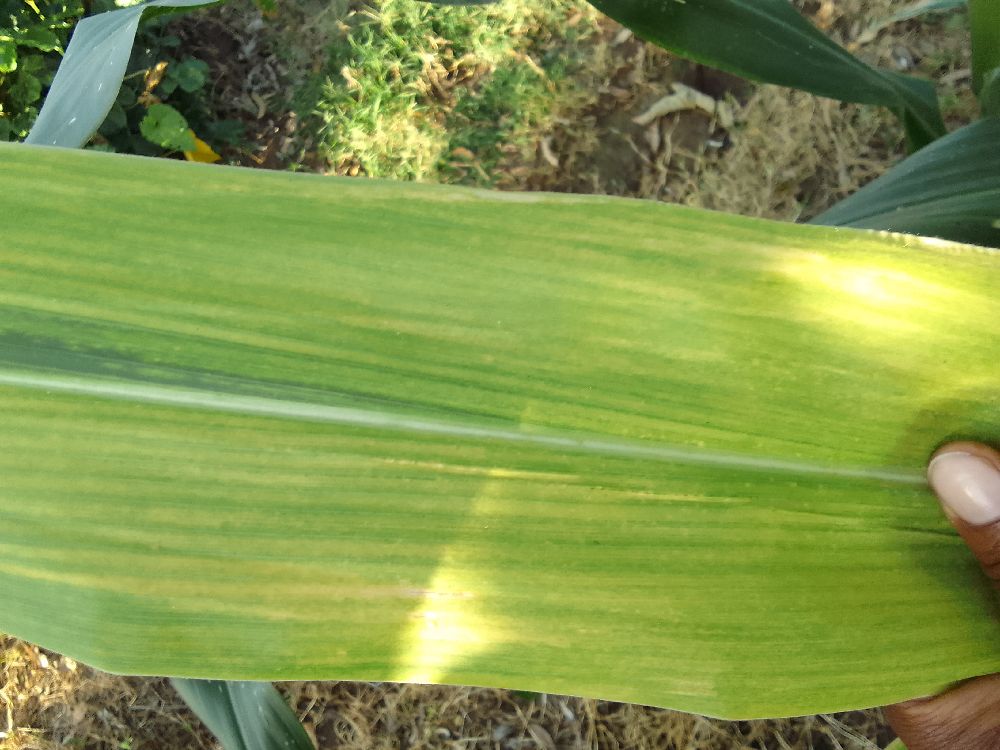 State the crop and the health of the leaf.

maize, maize lethal necrosis
